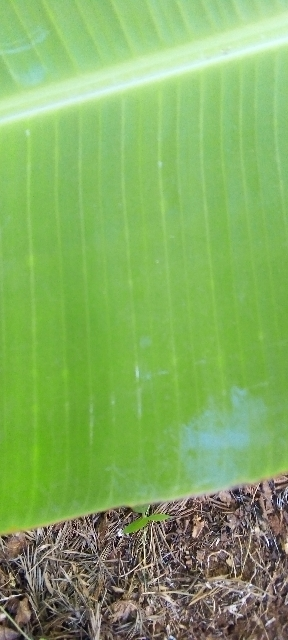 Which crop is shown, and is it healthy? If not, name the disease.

banana, healthy
